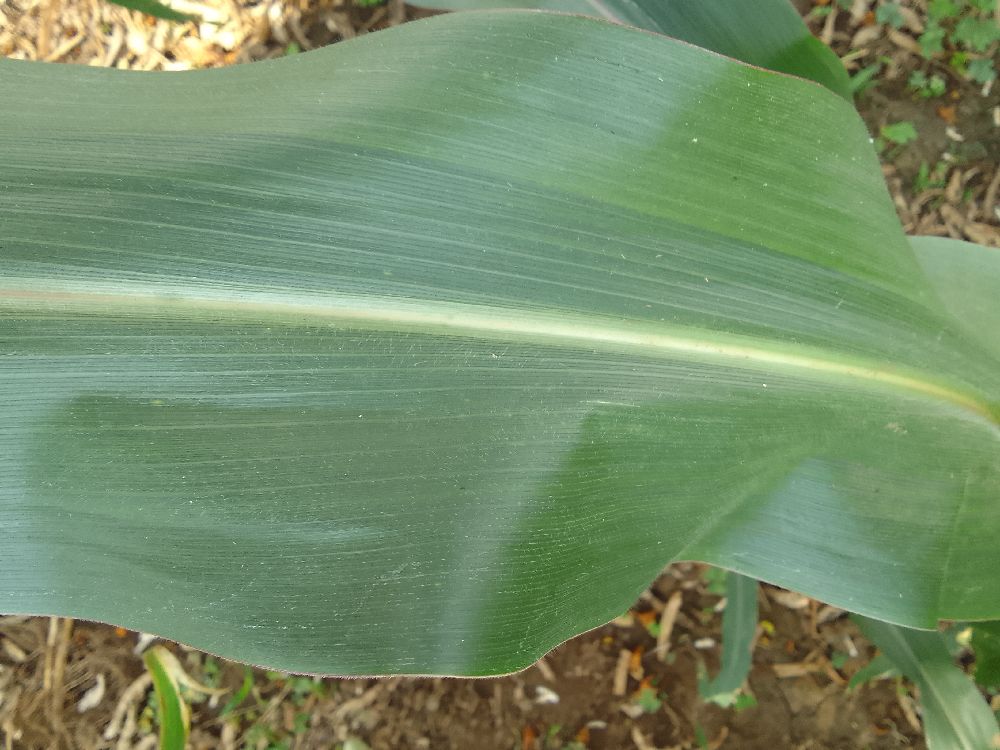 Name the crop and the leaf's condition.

maize, healthy
